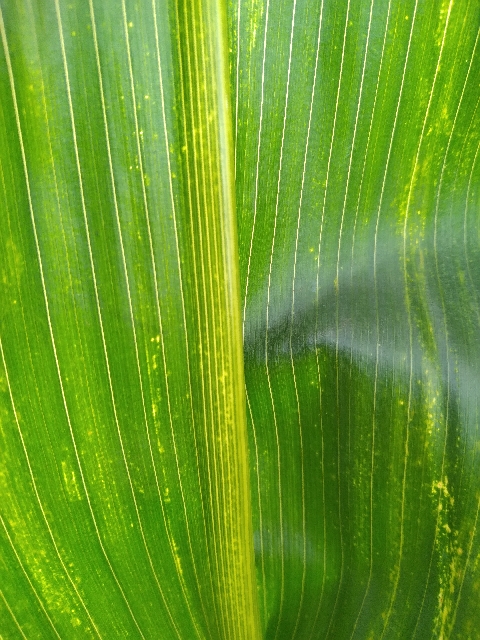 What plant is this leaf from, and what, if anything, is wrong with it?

maize, maize lethal necrosis
